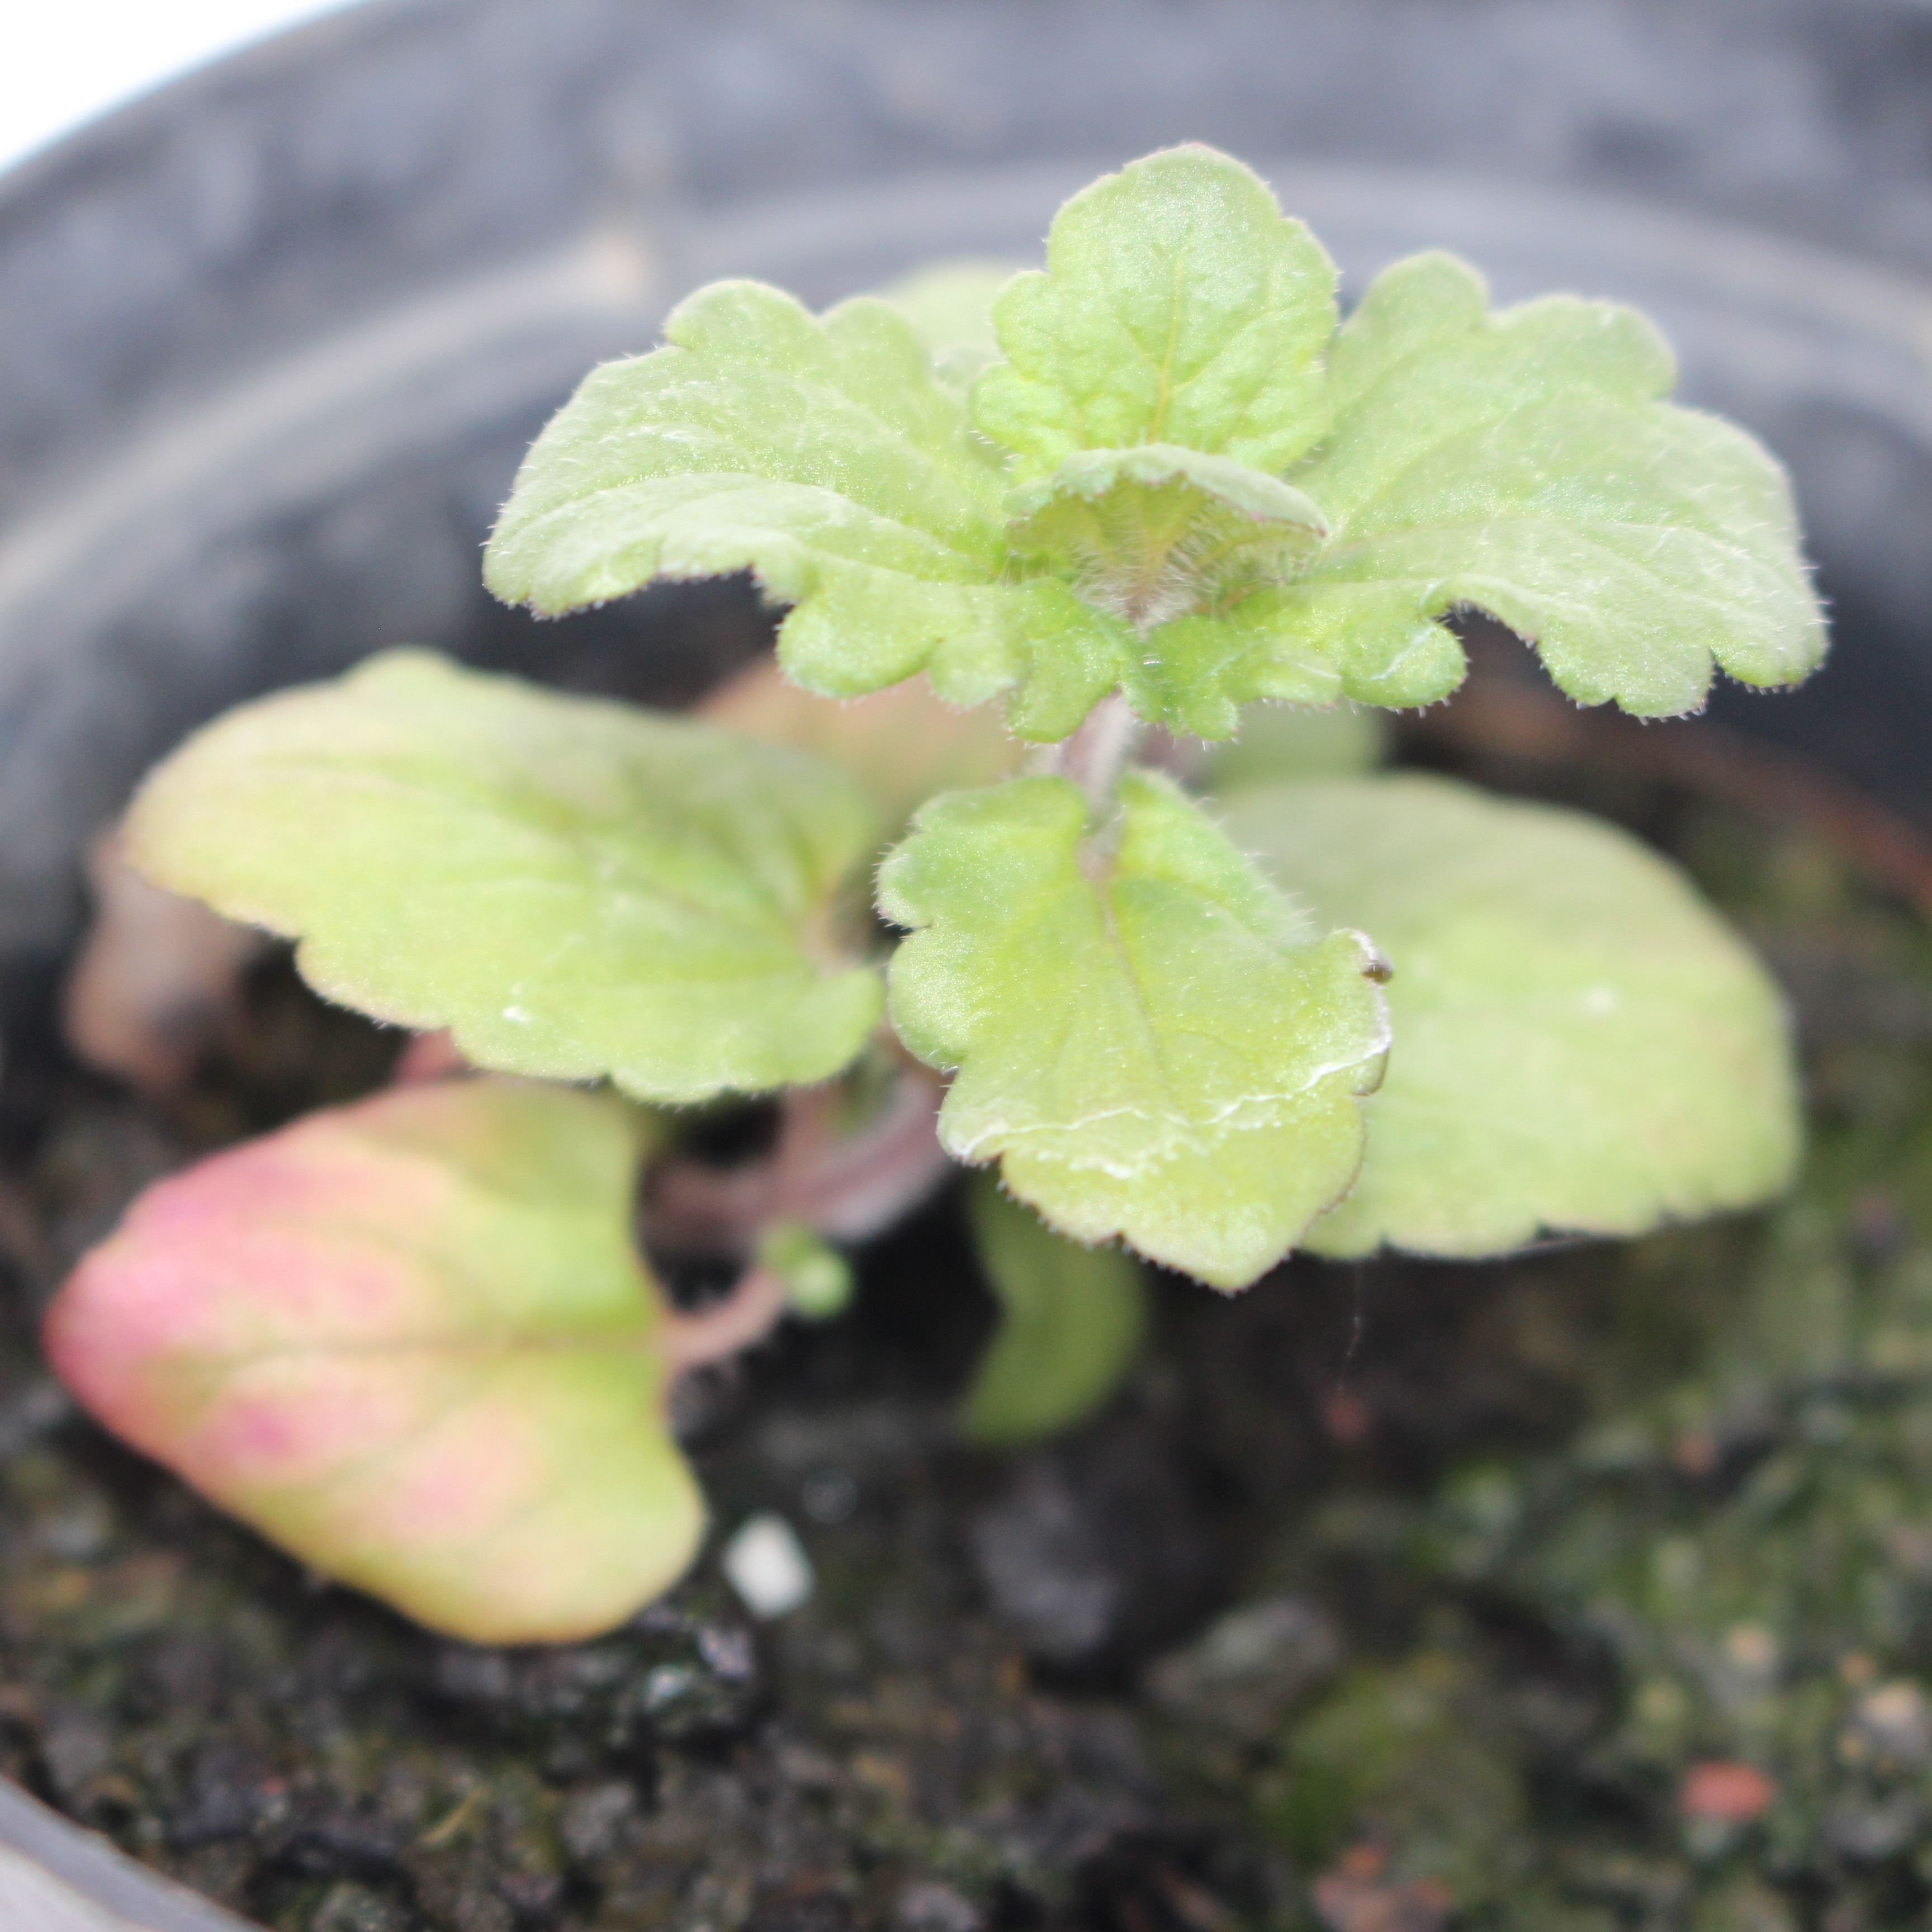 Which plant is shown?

Veronica persica
